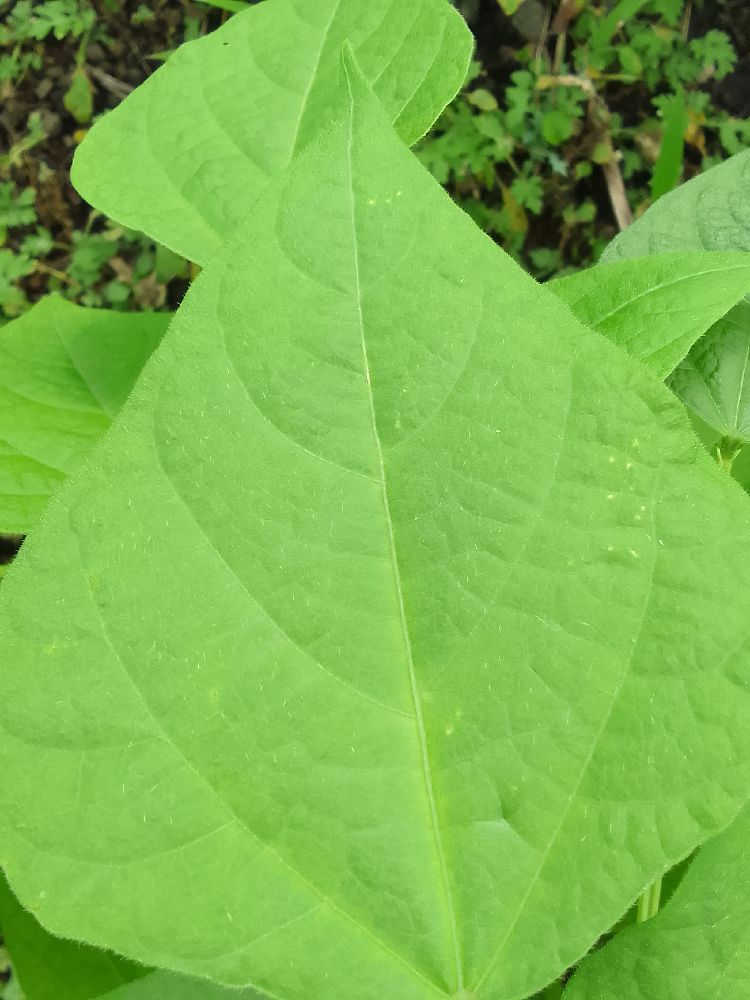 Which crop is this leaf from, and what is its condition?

common bean, healthy
